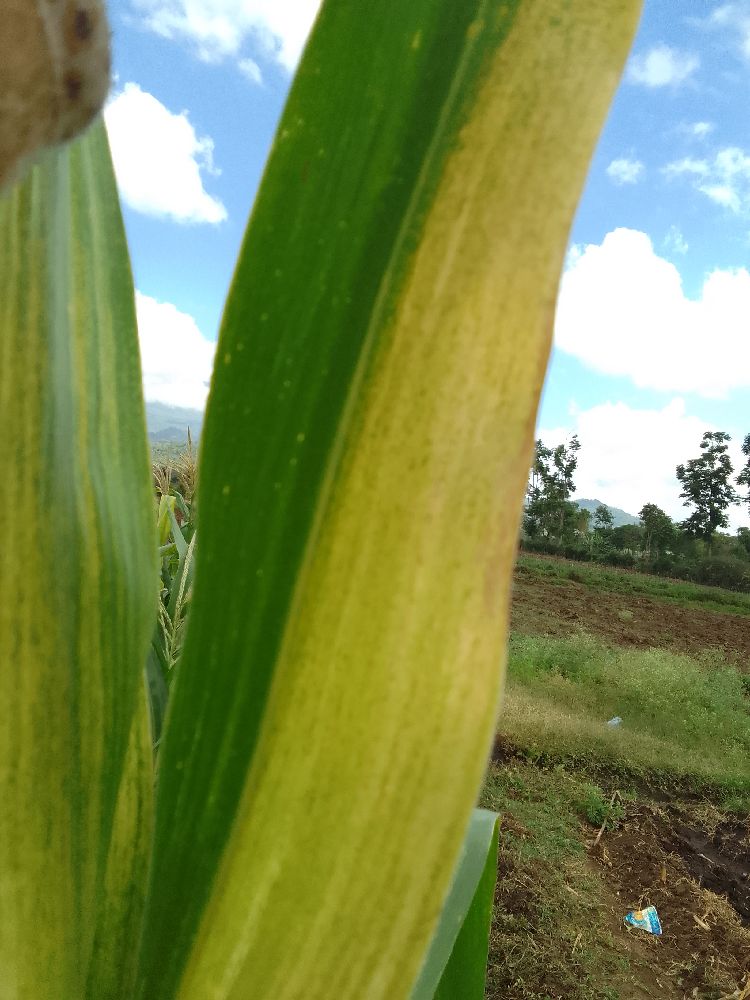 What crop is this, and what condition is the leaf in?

maize, maize lethal necrosis
